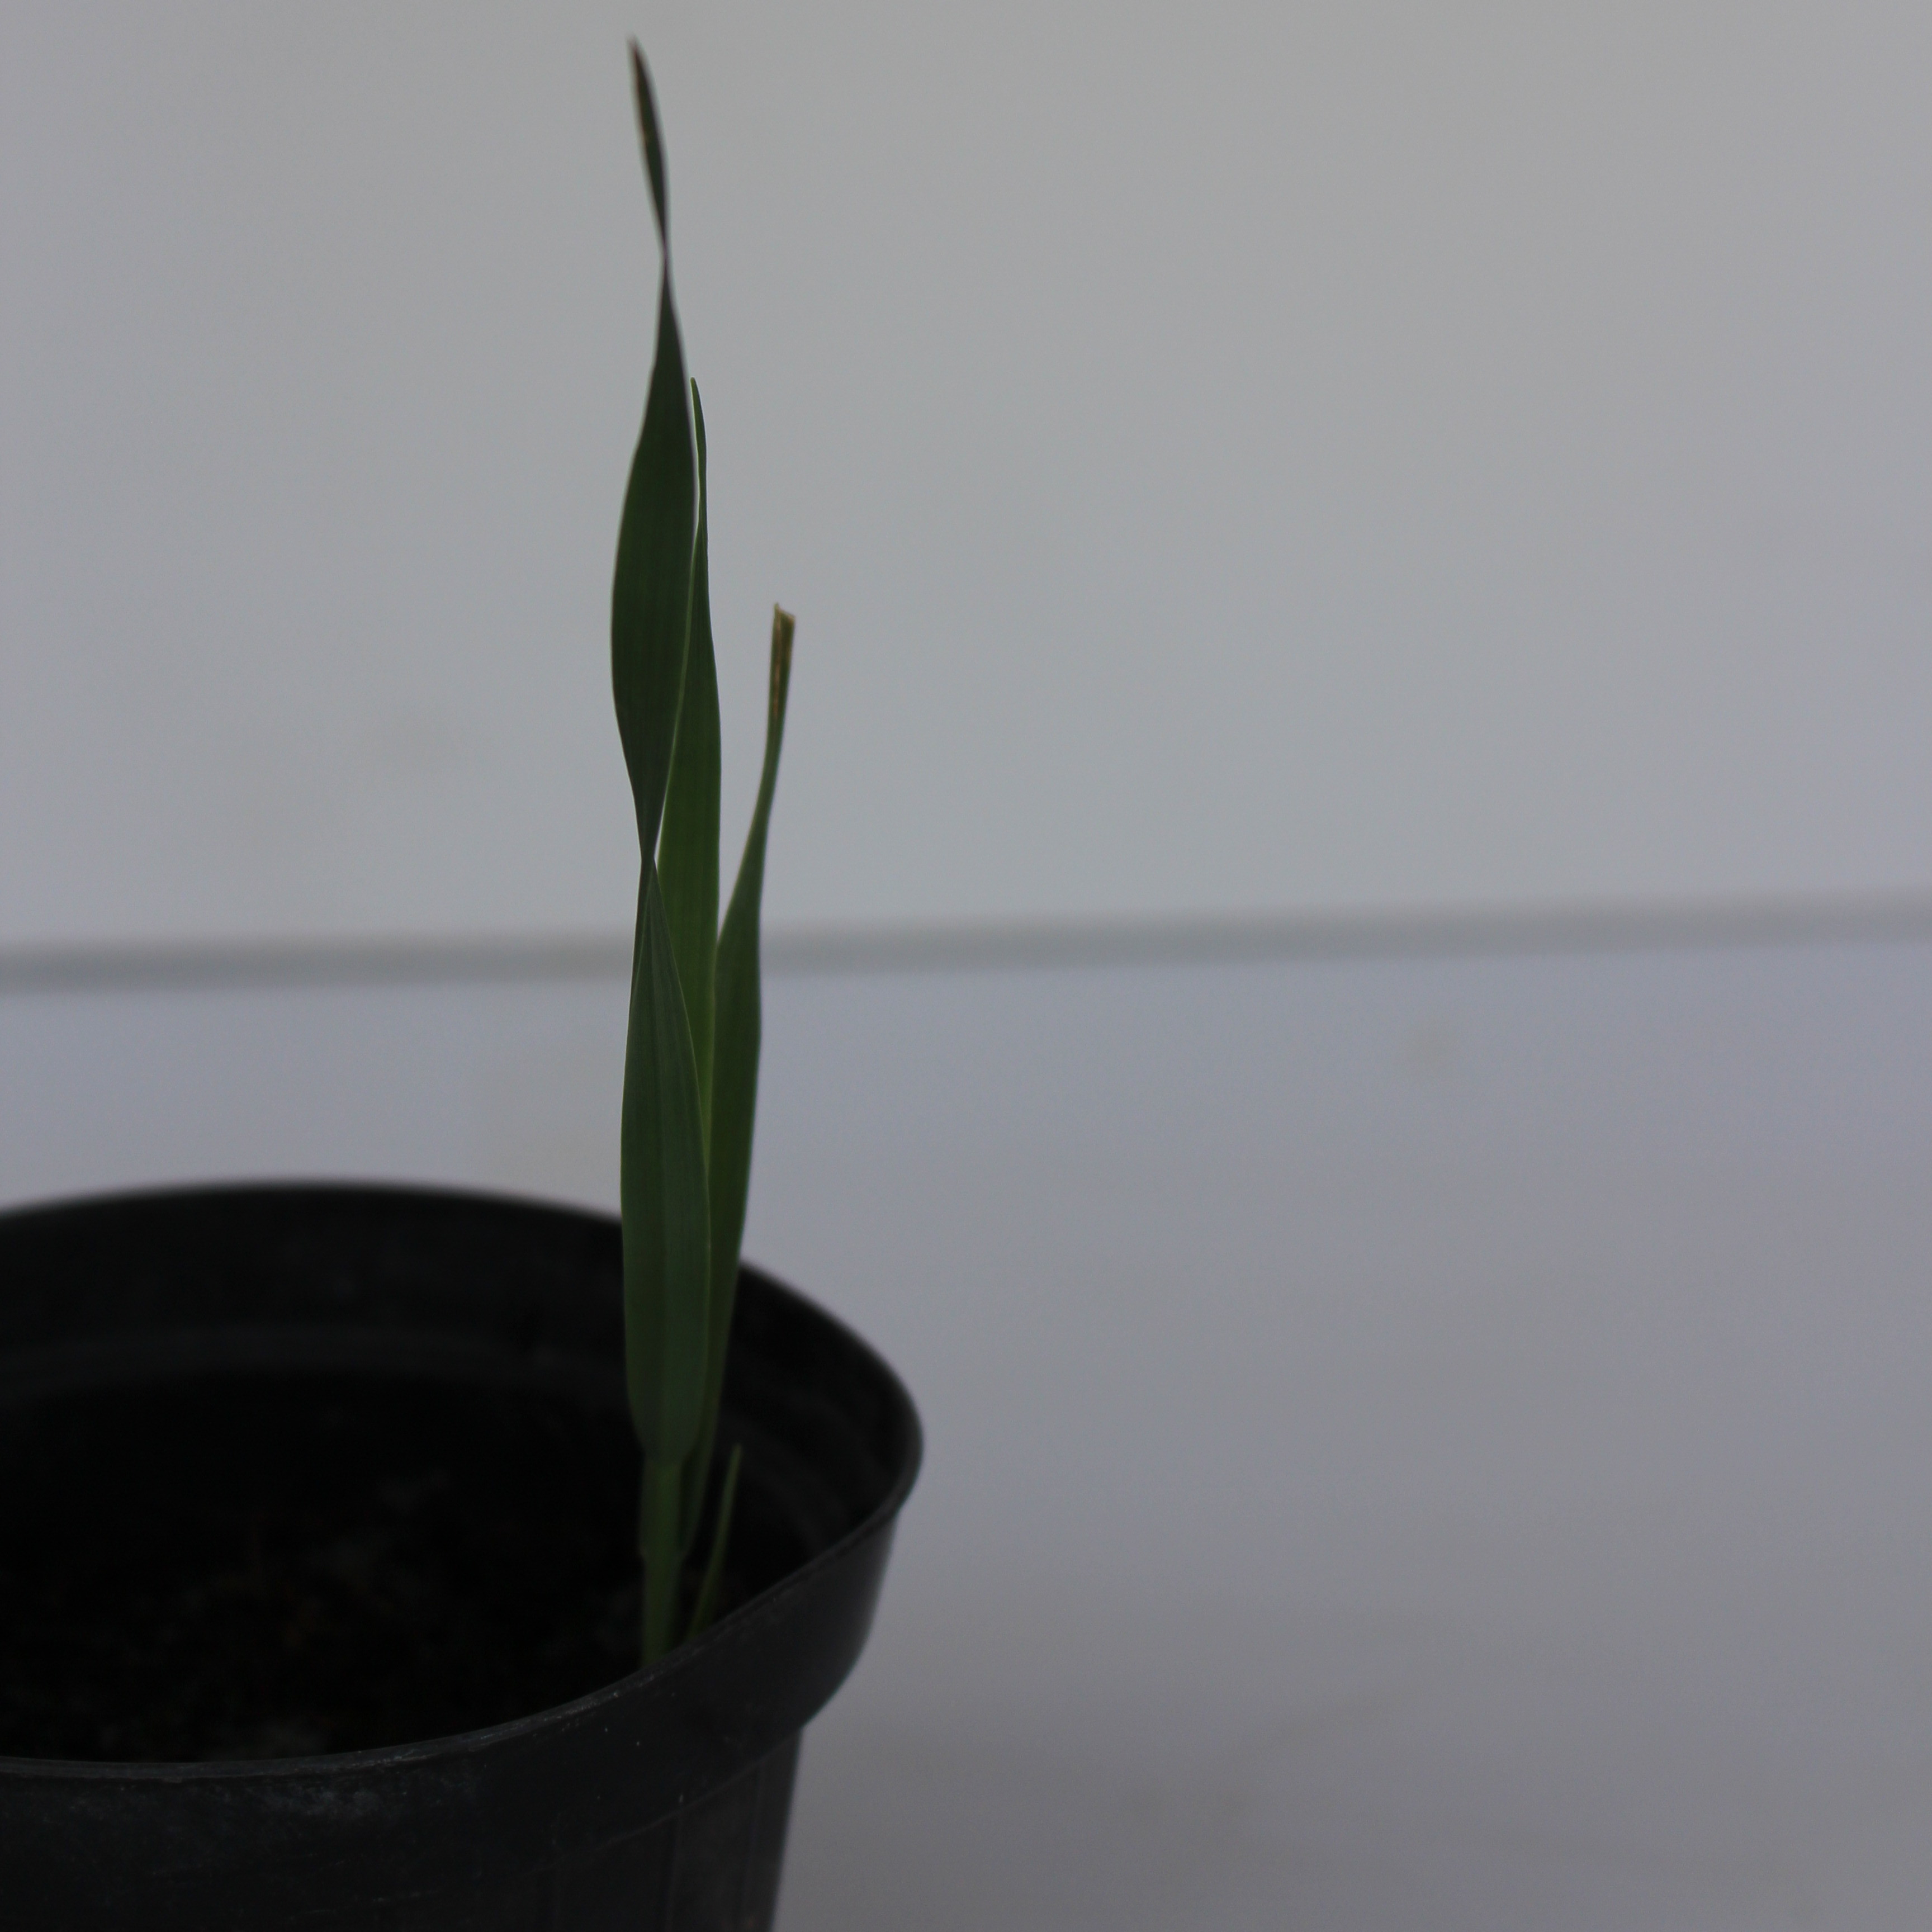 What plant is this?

Avena sterilis
